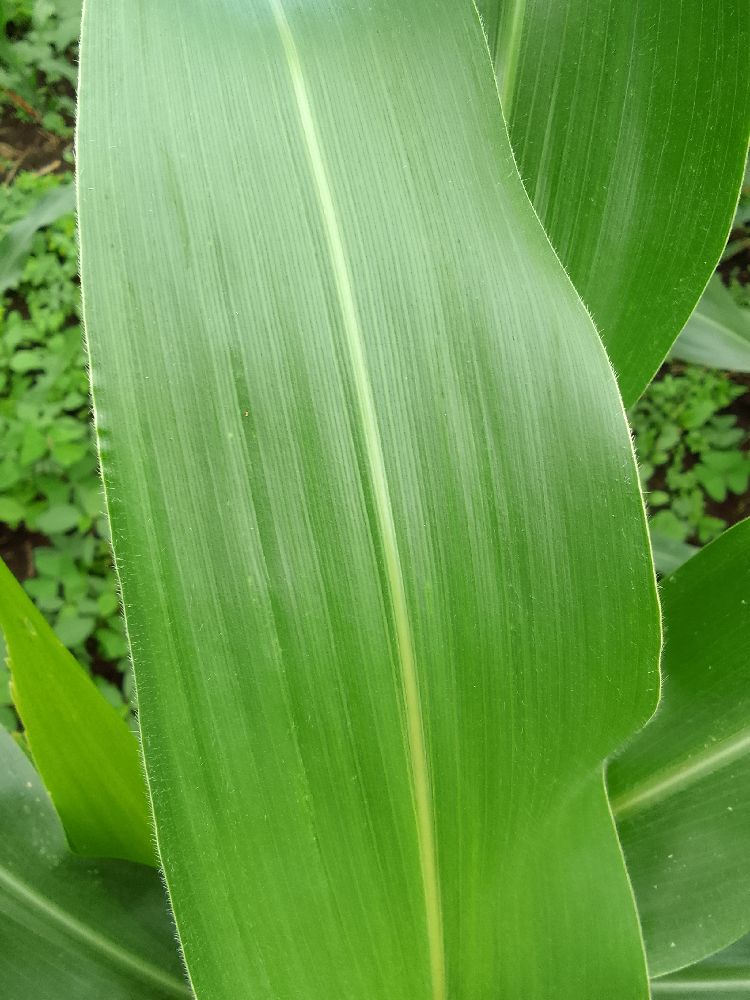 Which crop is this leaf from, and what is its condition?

maize, healthy
